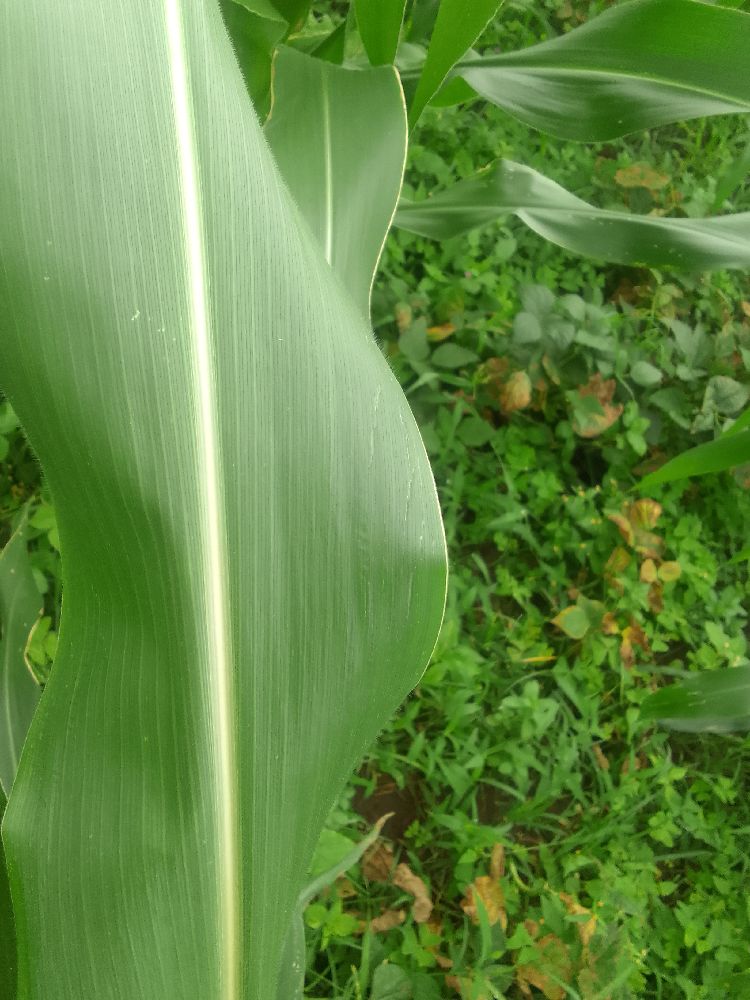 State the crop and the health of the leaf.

maize, healthy
